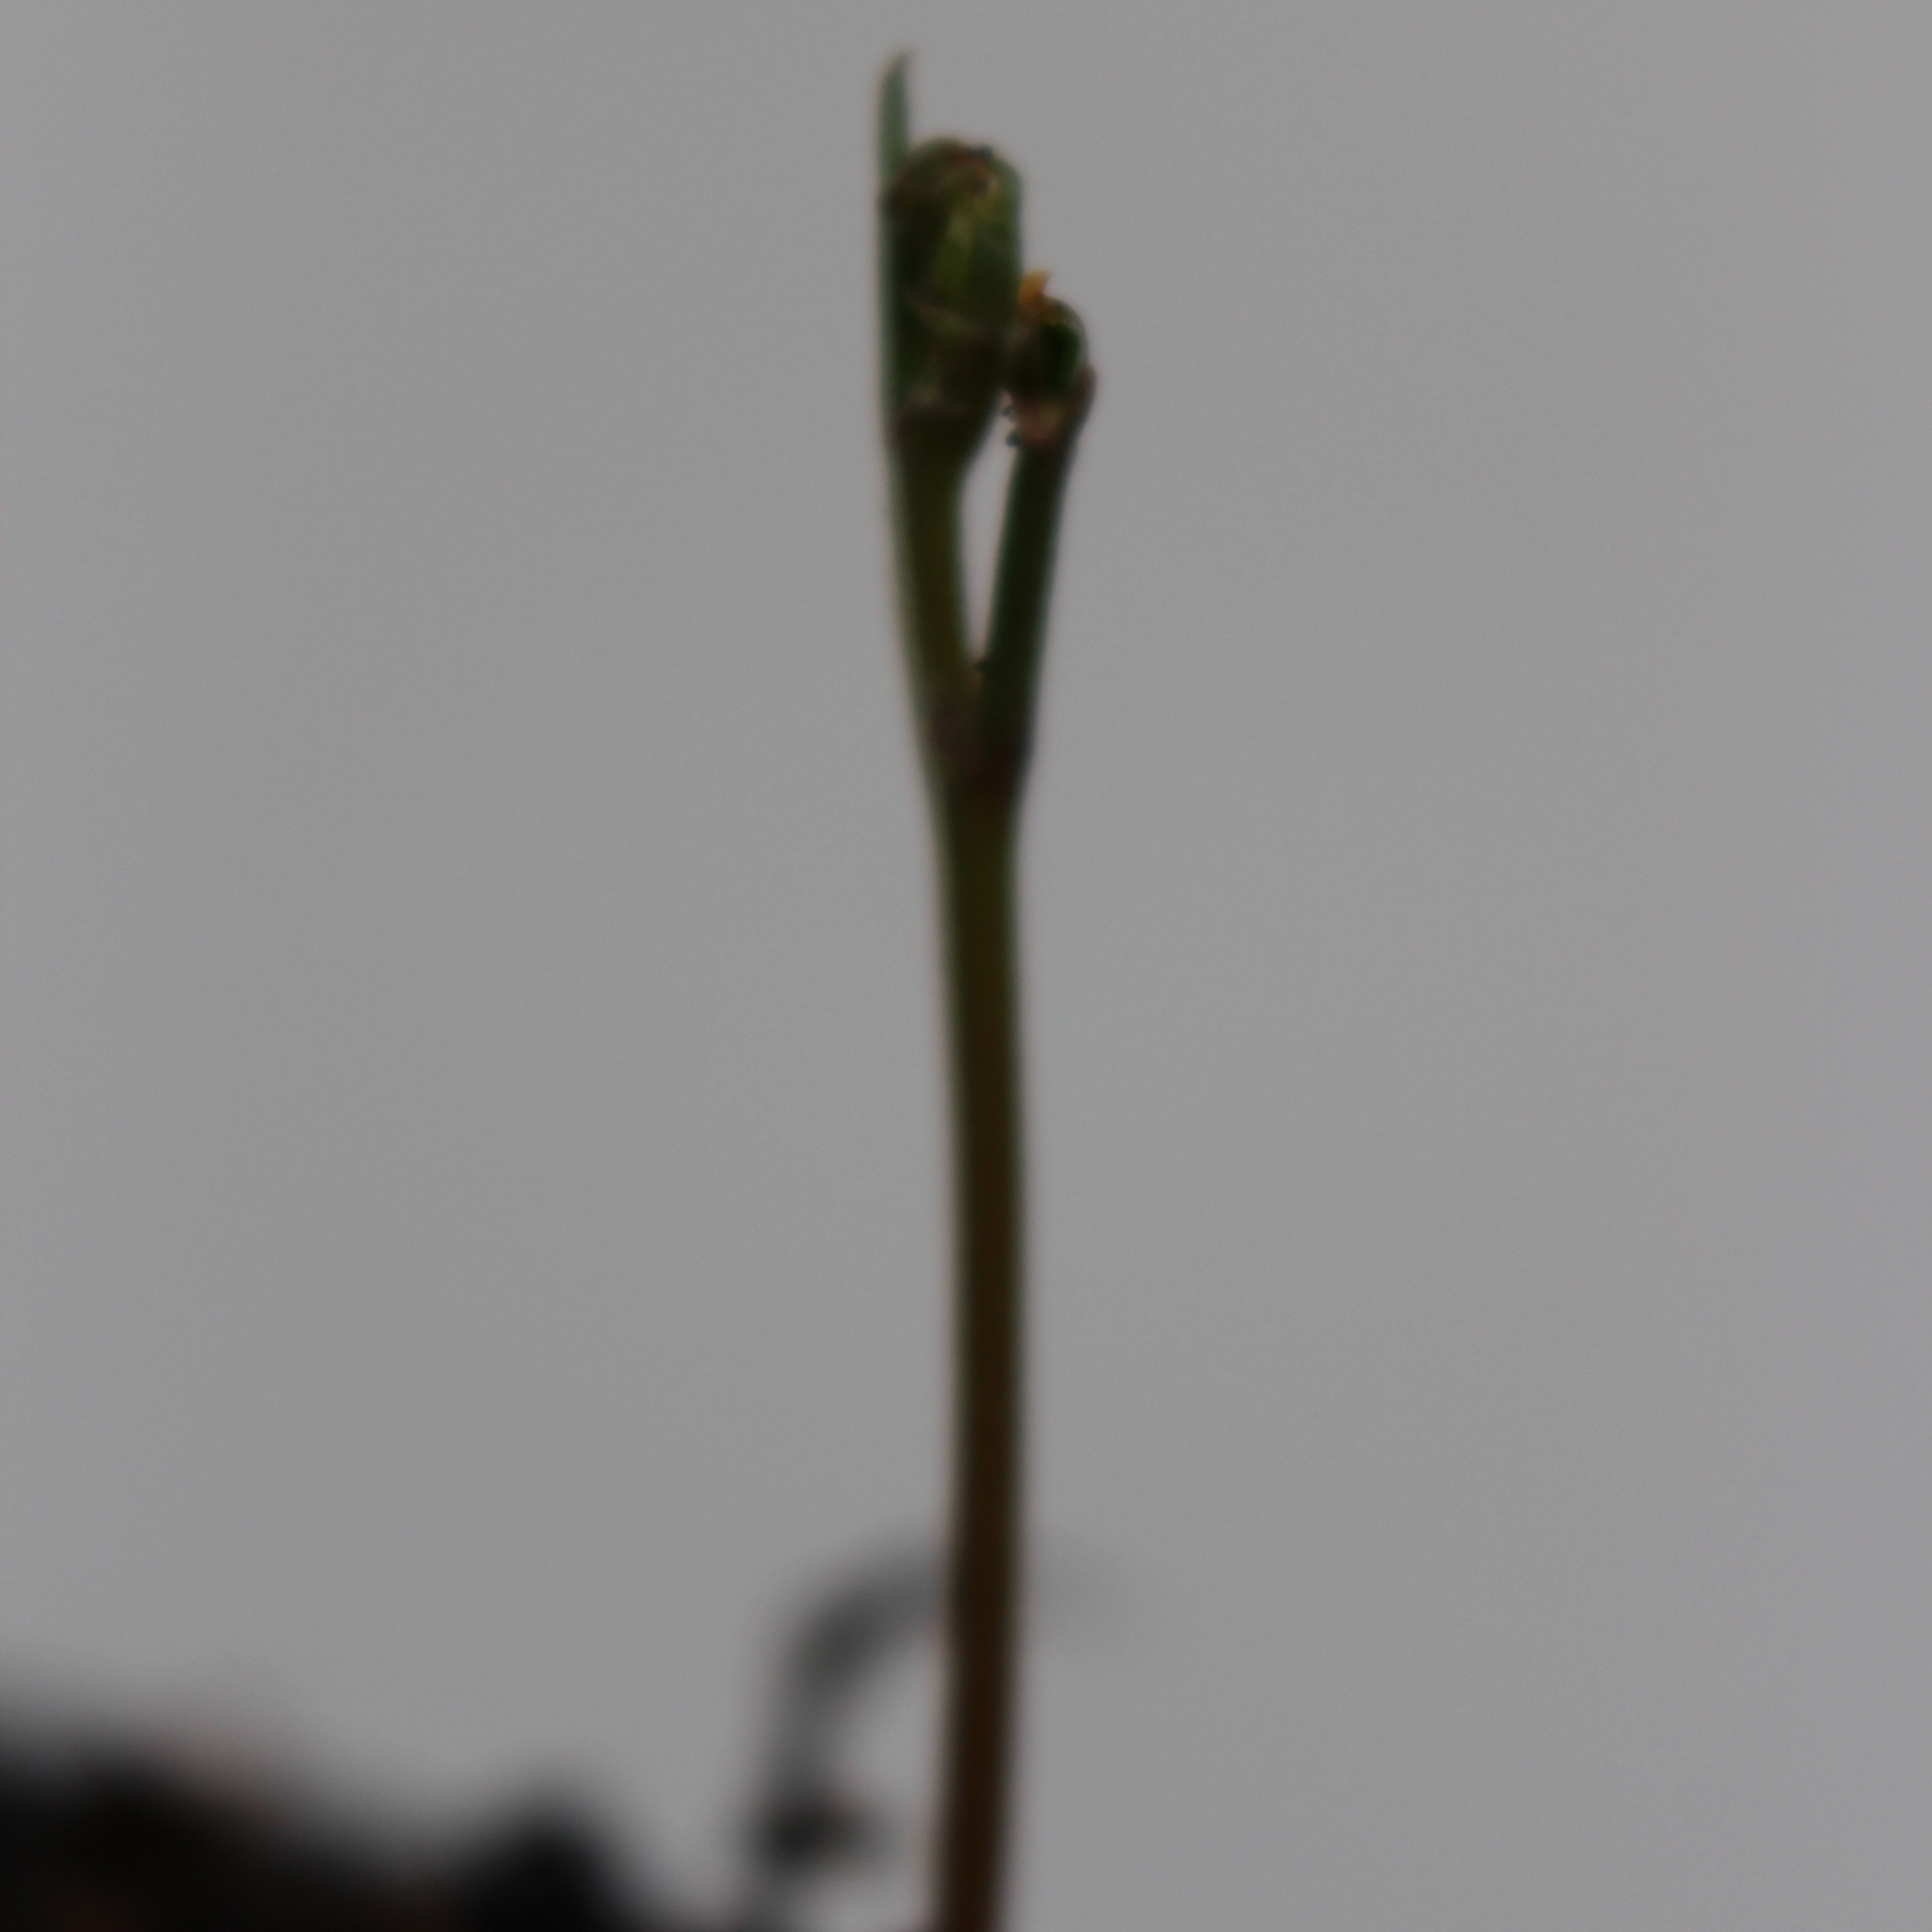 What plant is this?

Vicia sativa
